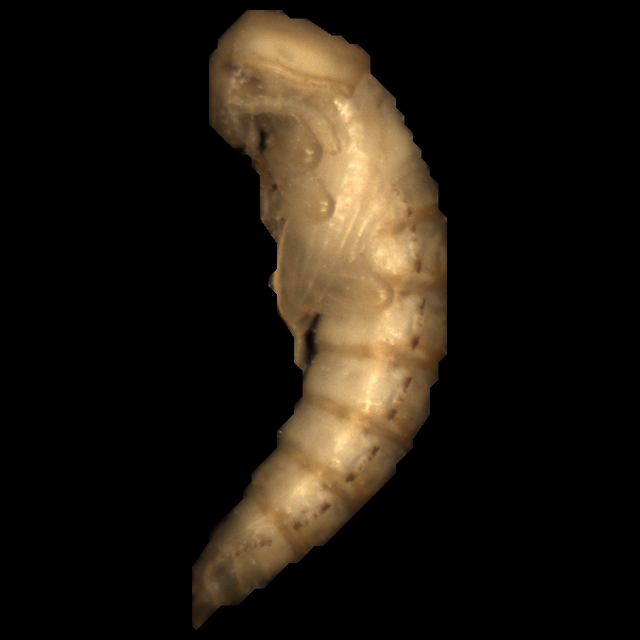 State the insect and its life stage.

mealworm pupa
